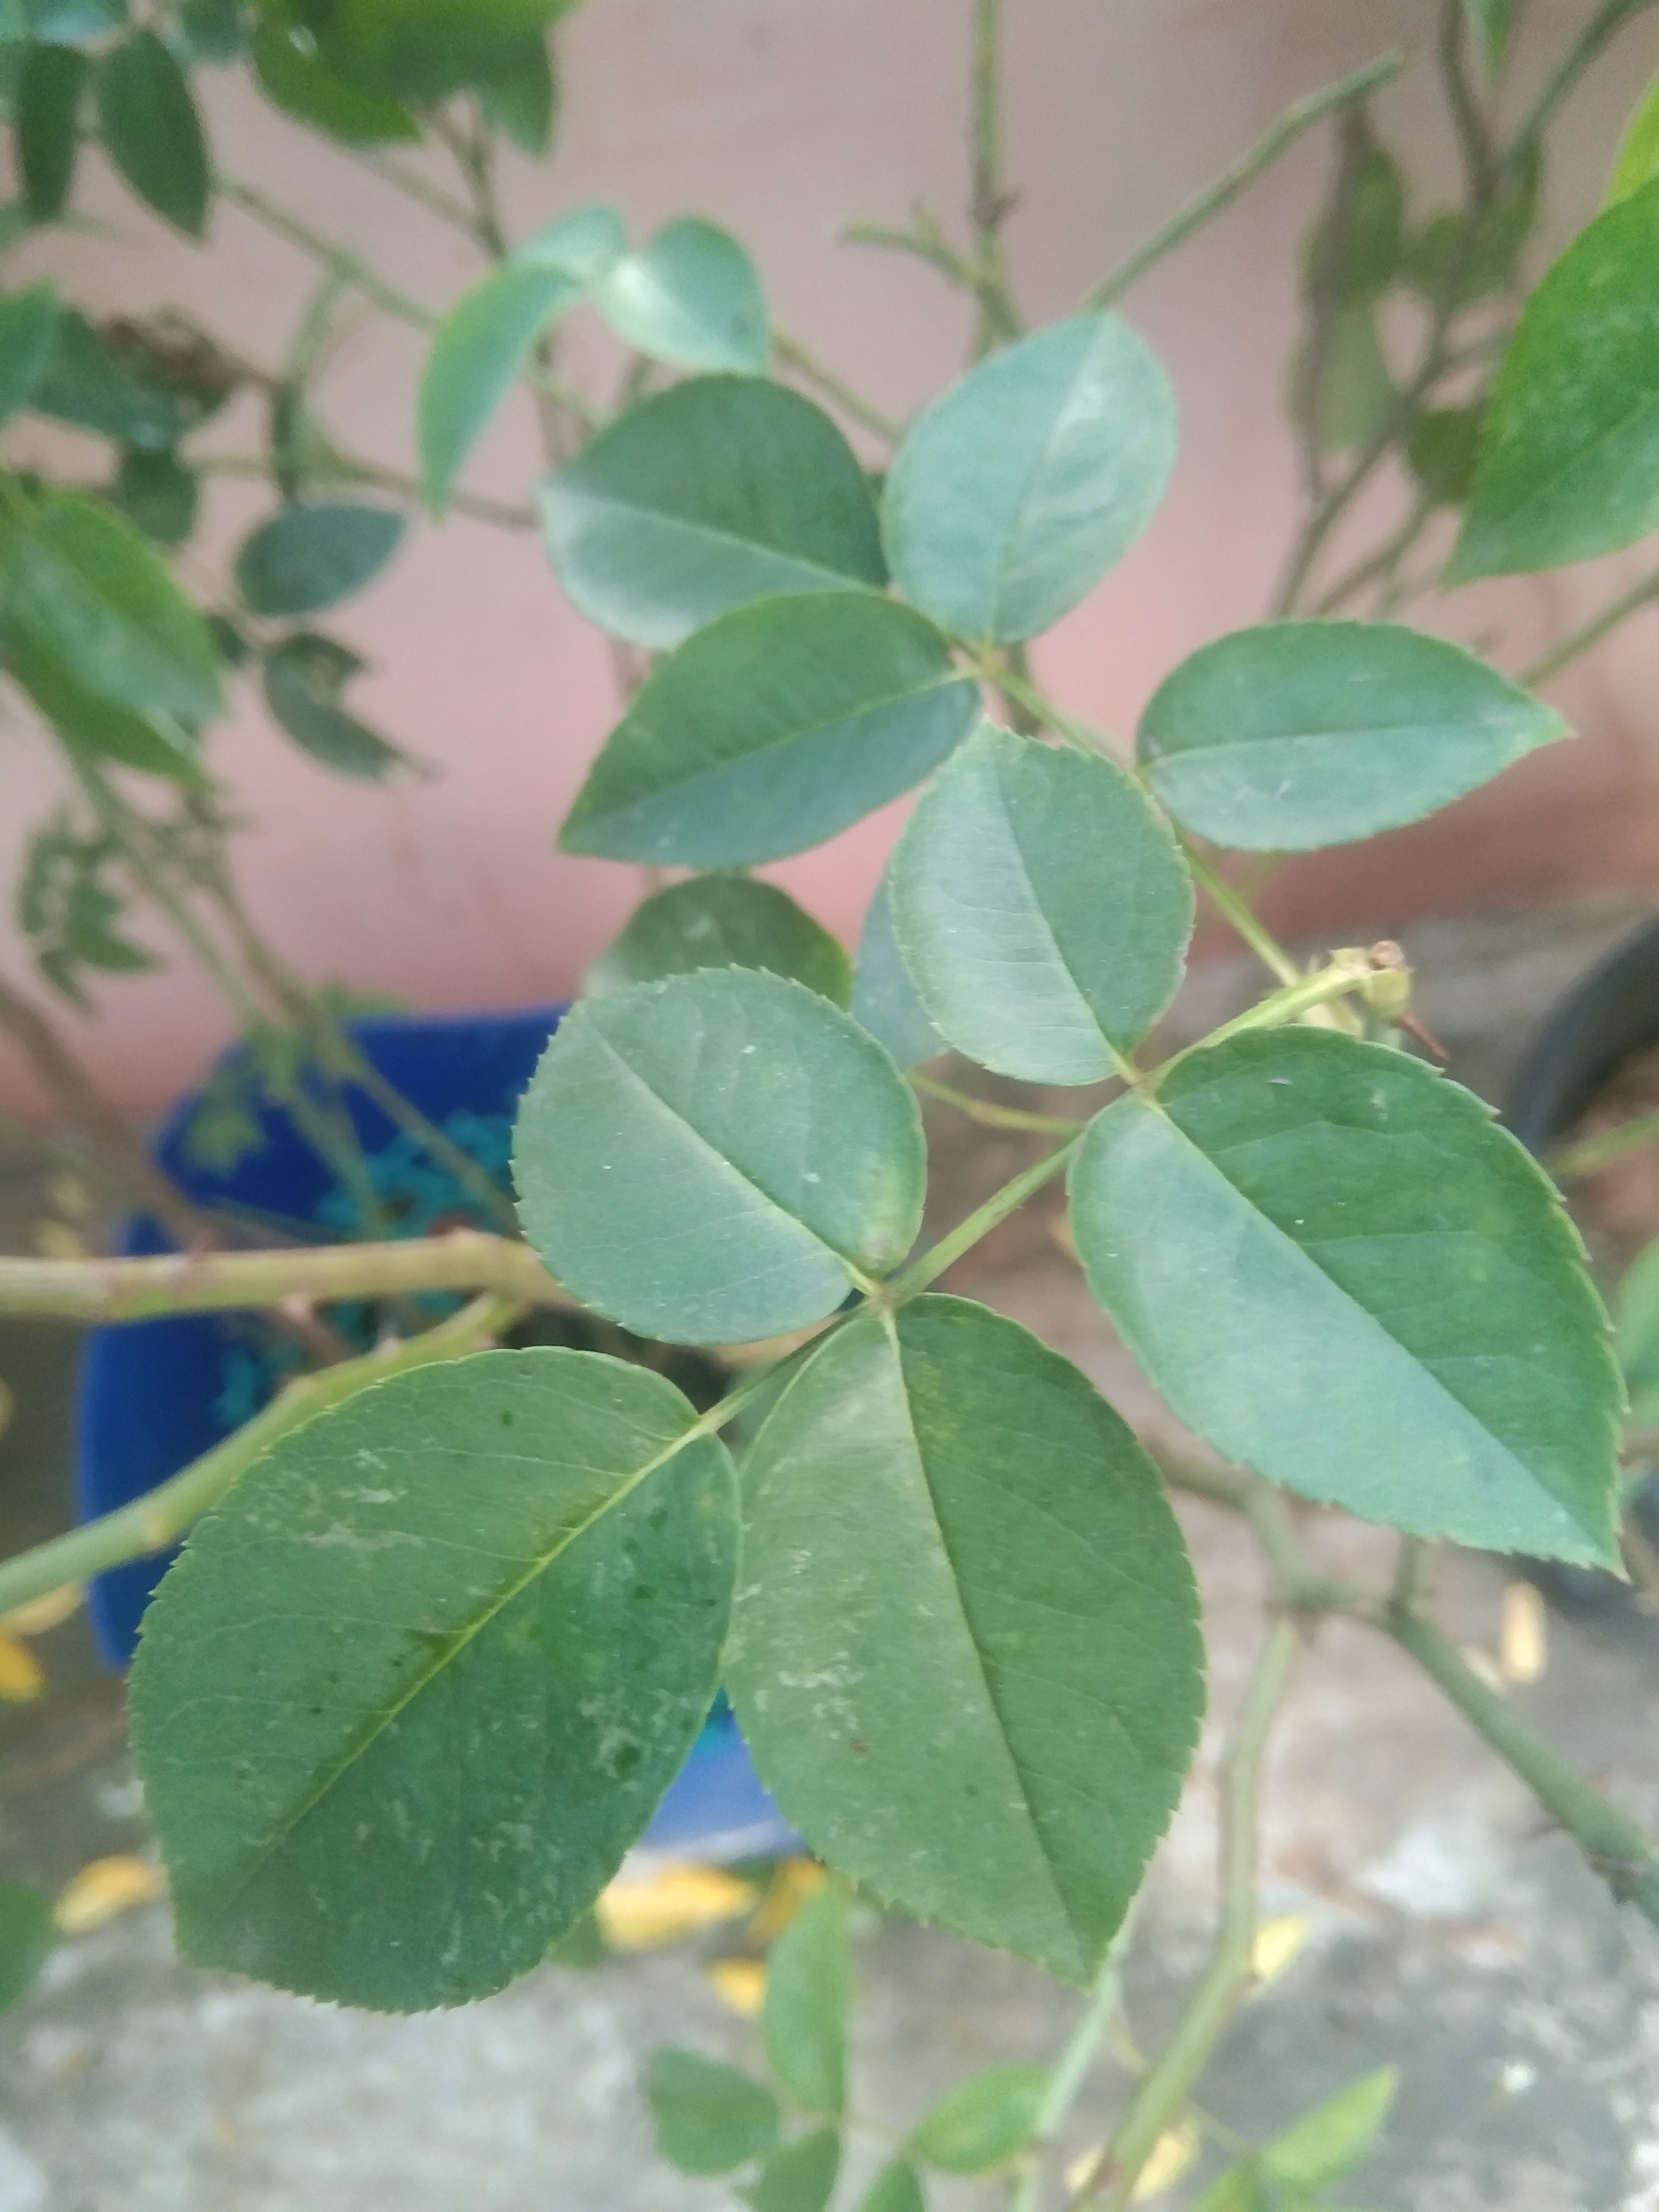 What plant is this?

rose
